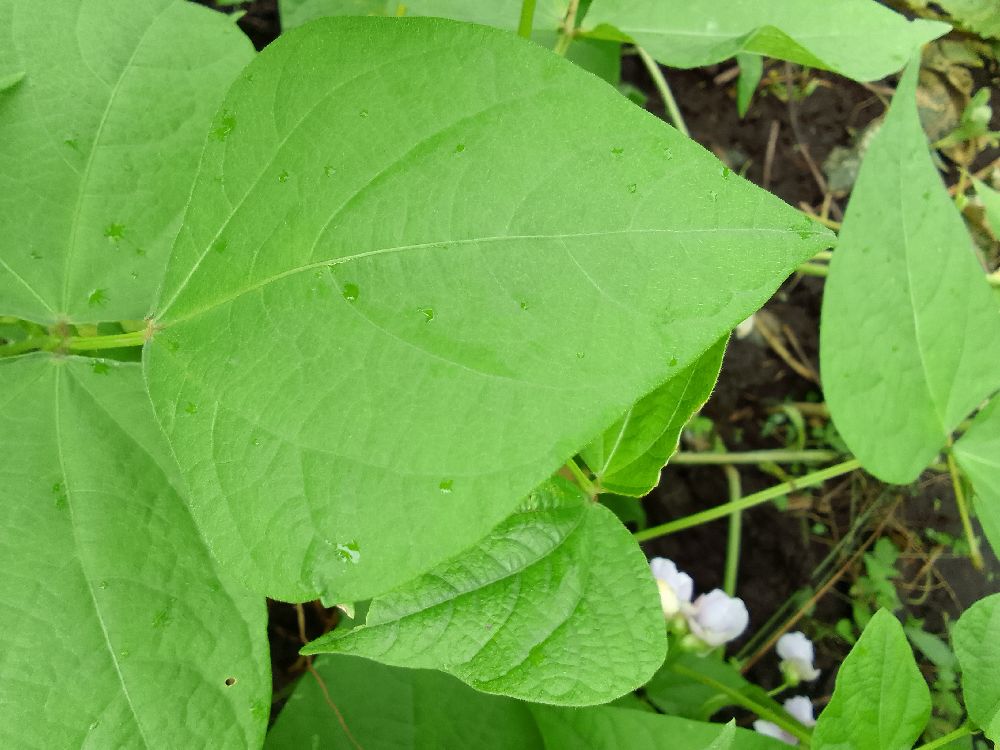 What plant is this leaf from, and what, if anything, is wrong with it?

common bean, healthy
